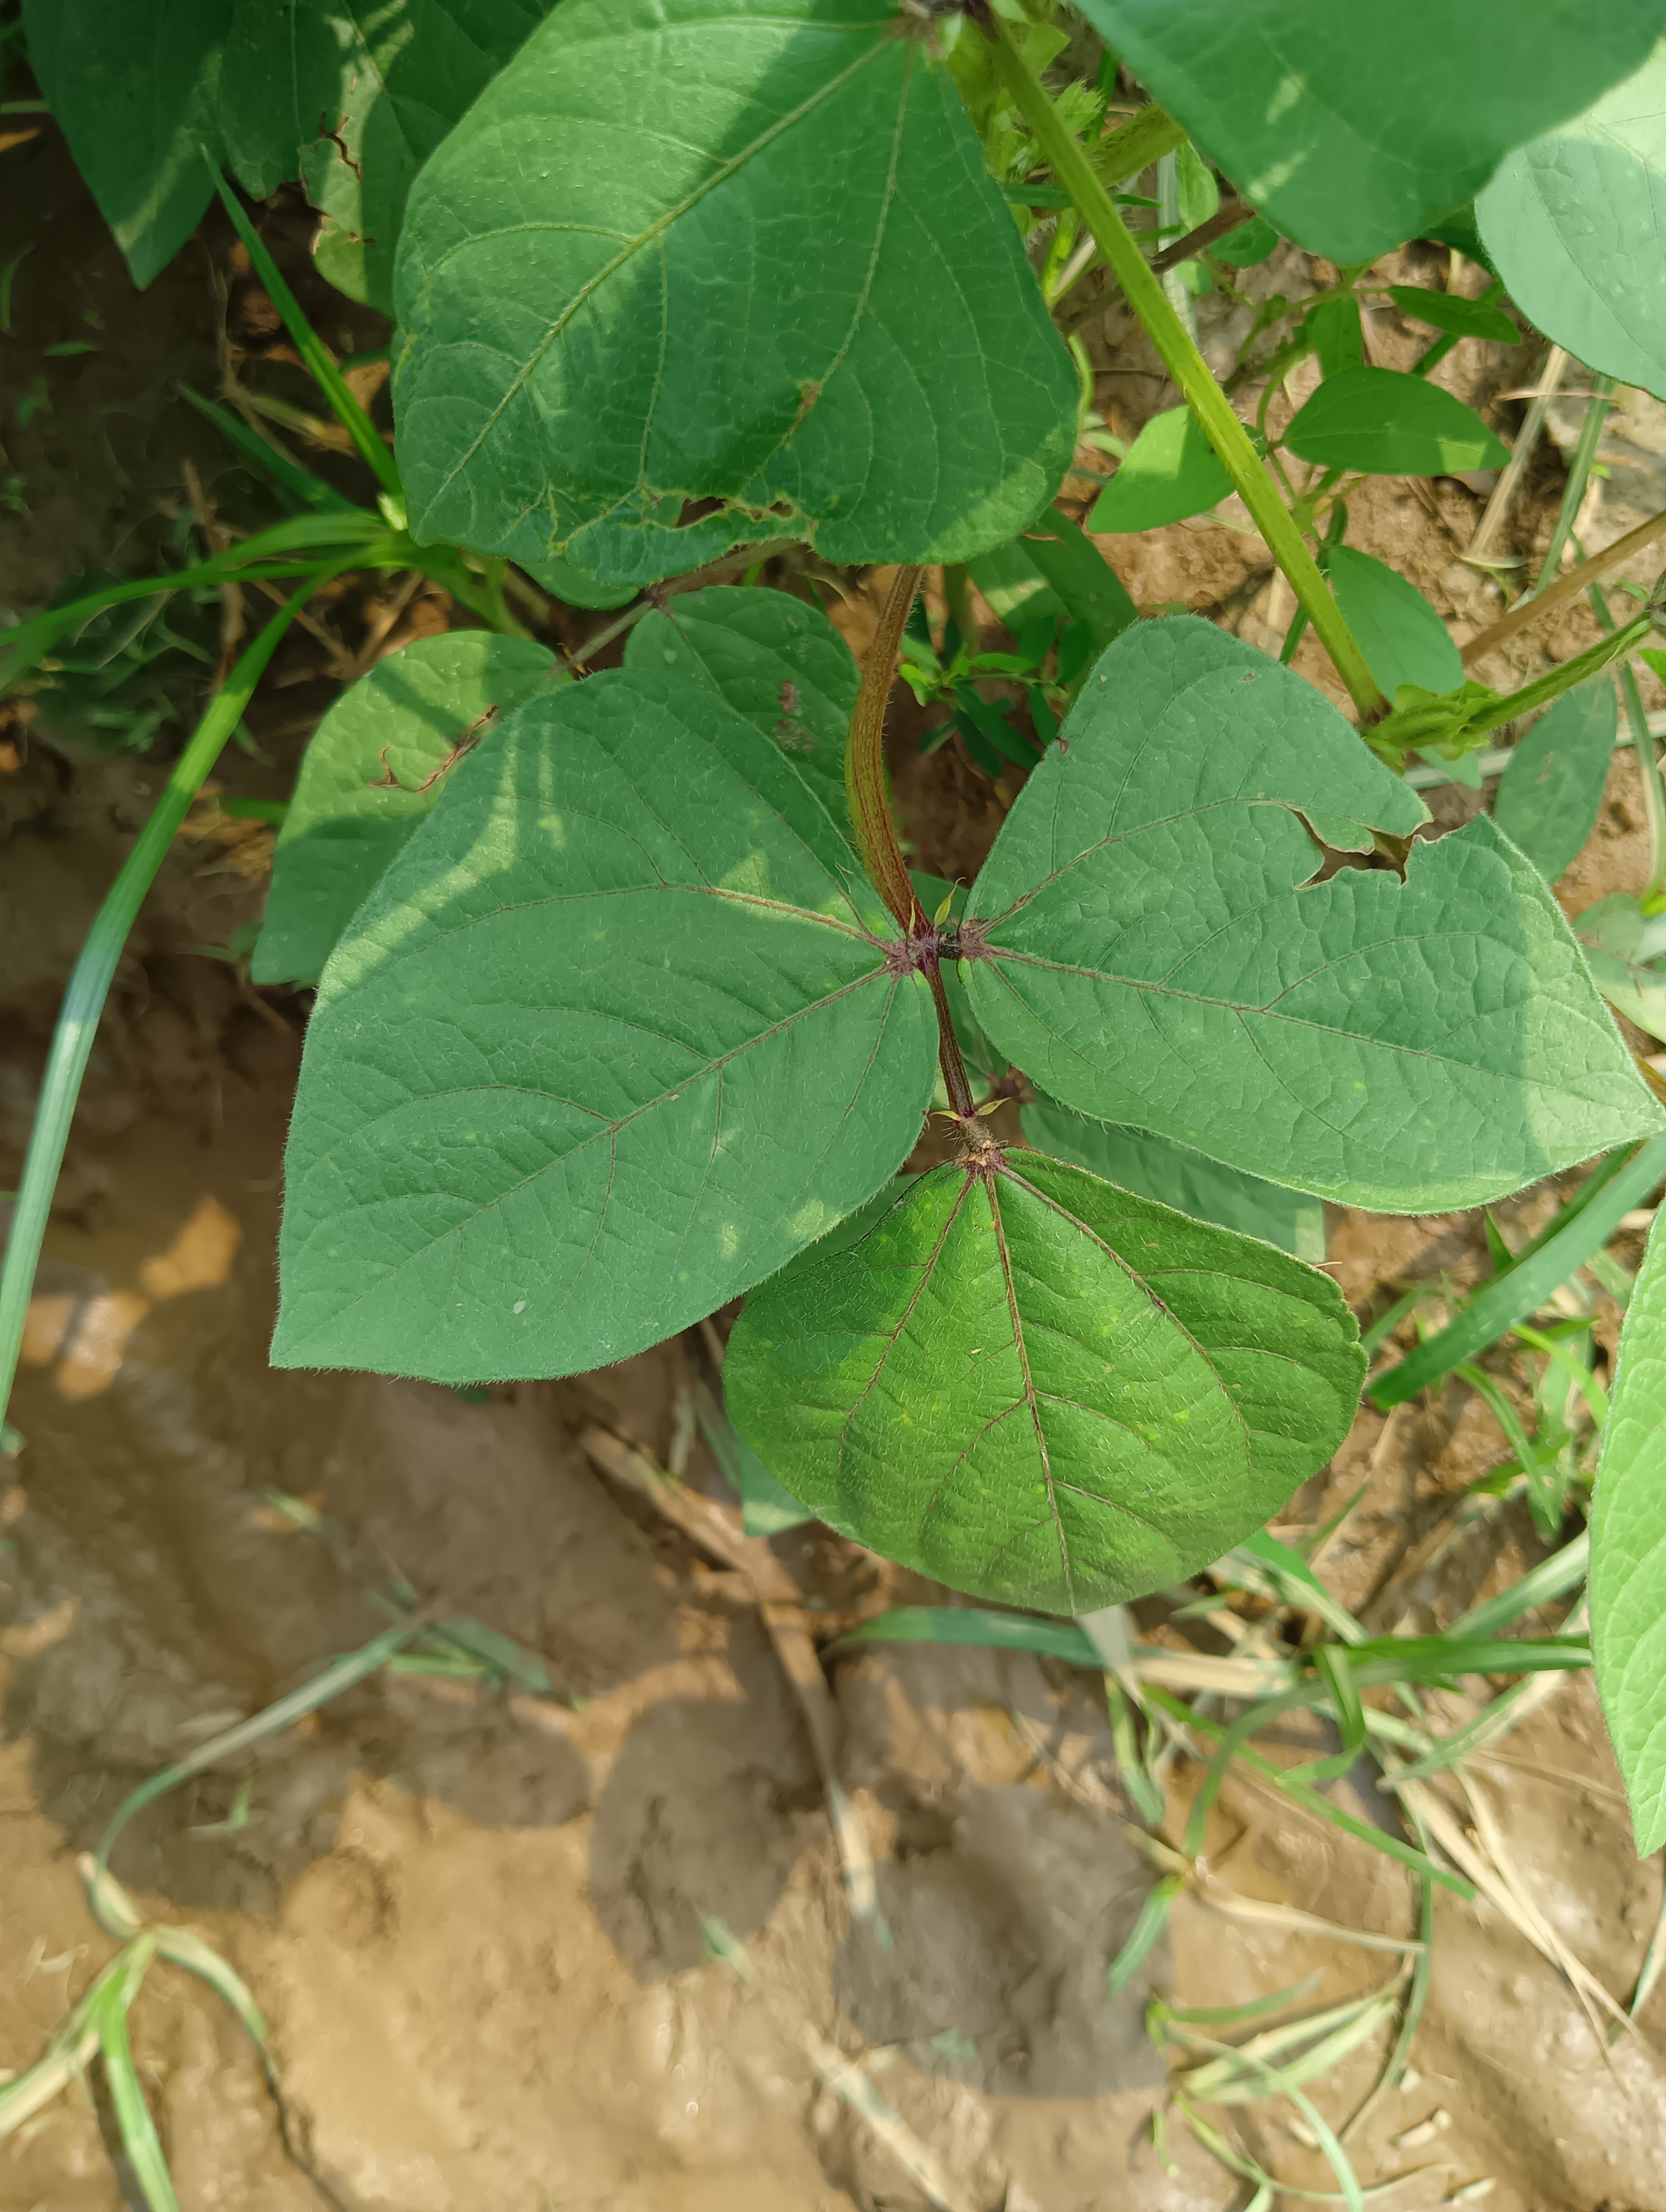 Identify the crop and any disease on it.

mungbean, healthy
